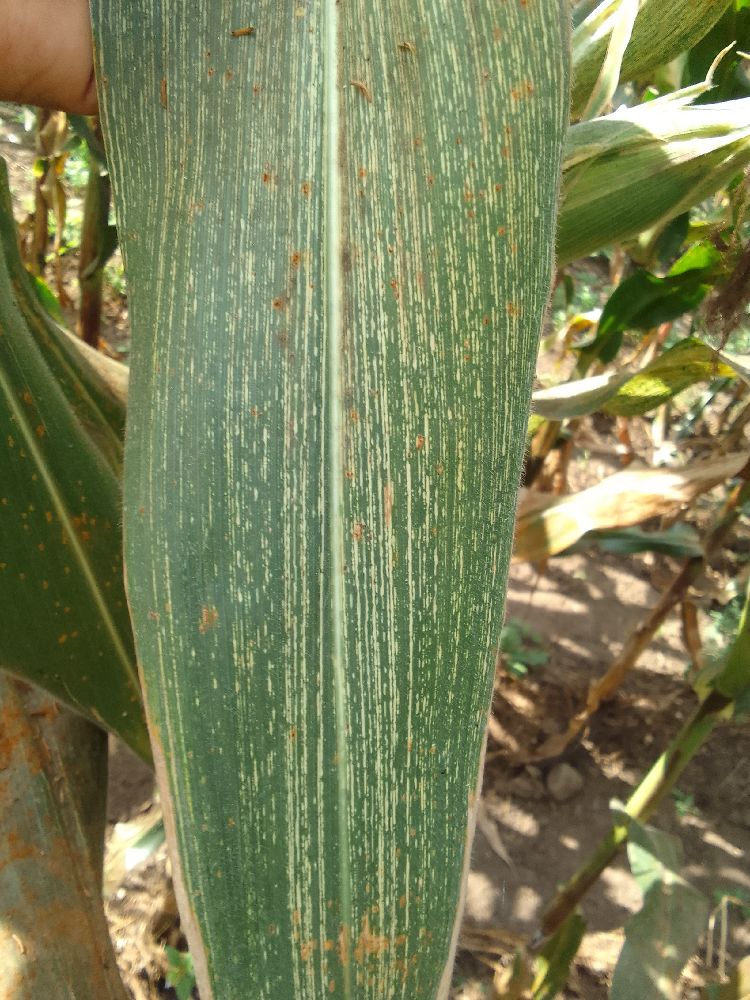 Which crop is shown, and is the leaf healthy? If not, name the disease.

maize, maize streak virus
